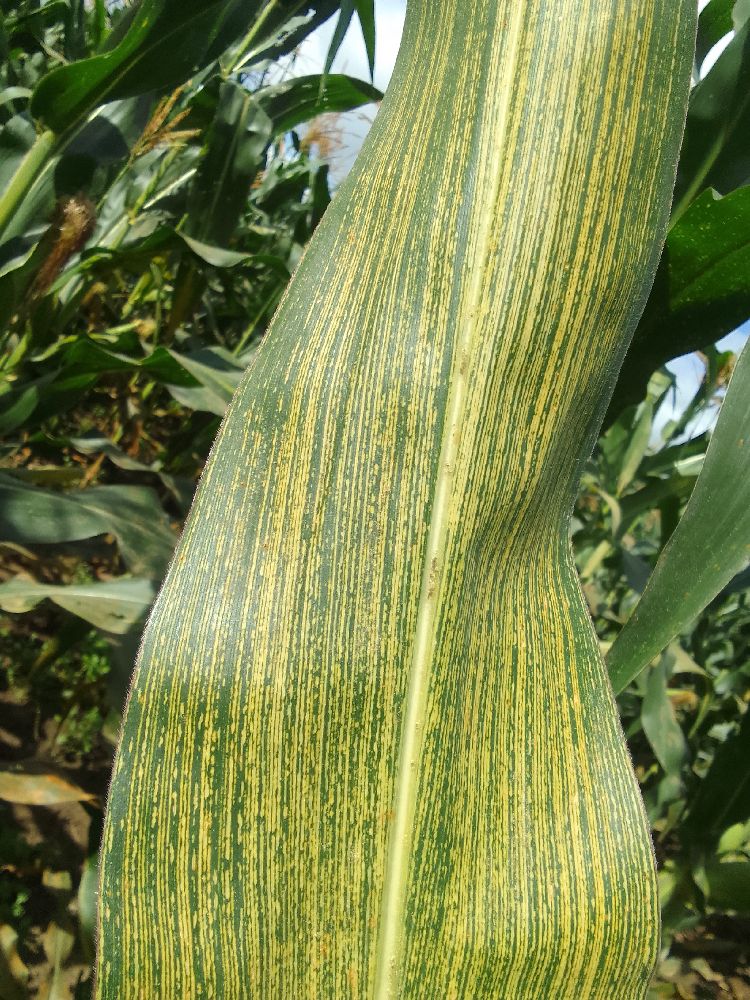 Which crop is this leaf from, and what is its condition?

maize, maize streak virus
